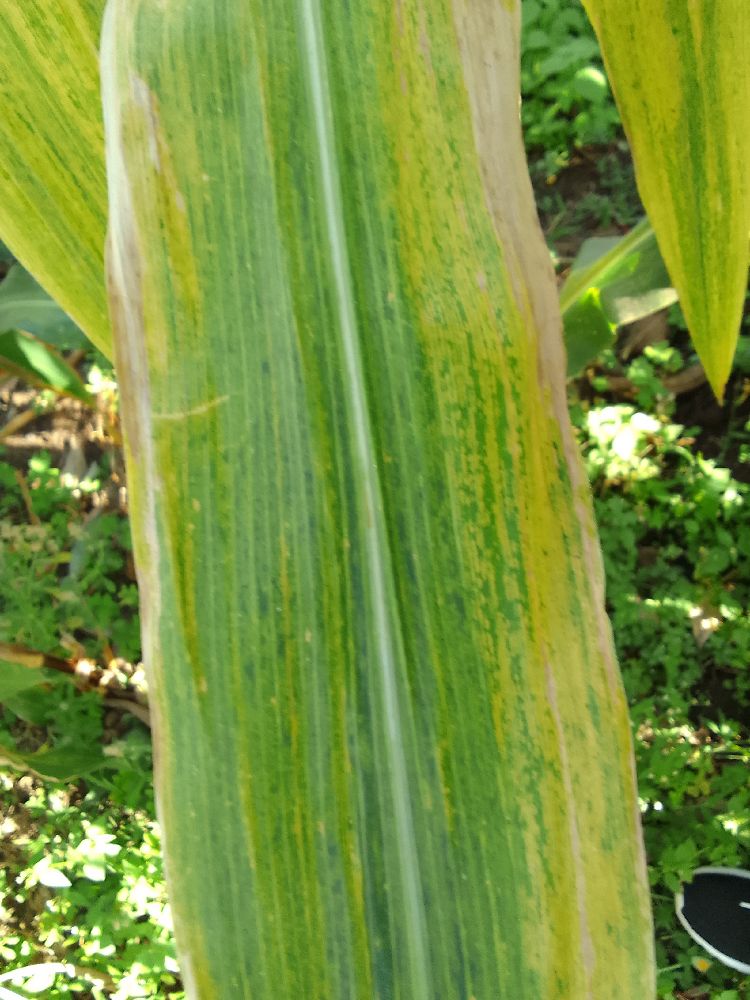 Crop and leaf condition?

maize, maize lethal necrosis
